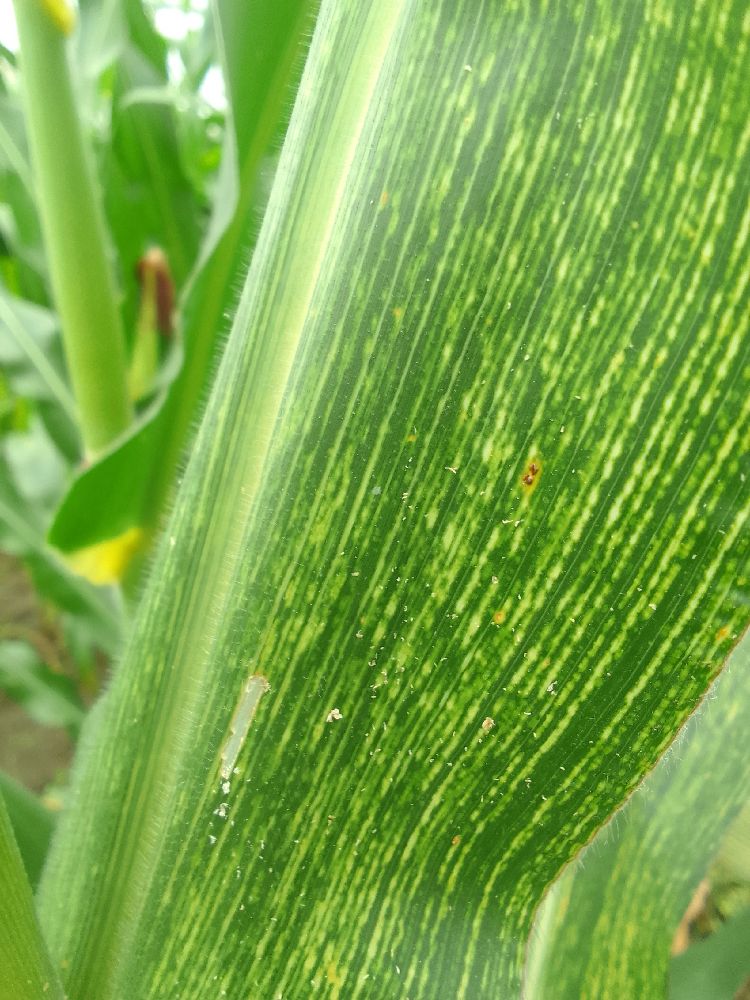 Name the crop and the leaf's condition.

maize, maize streak virus
